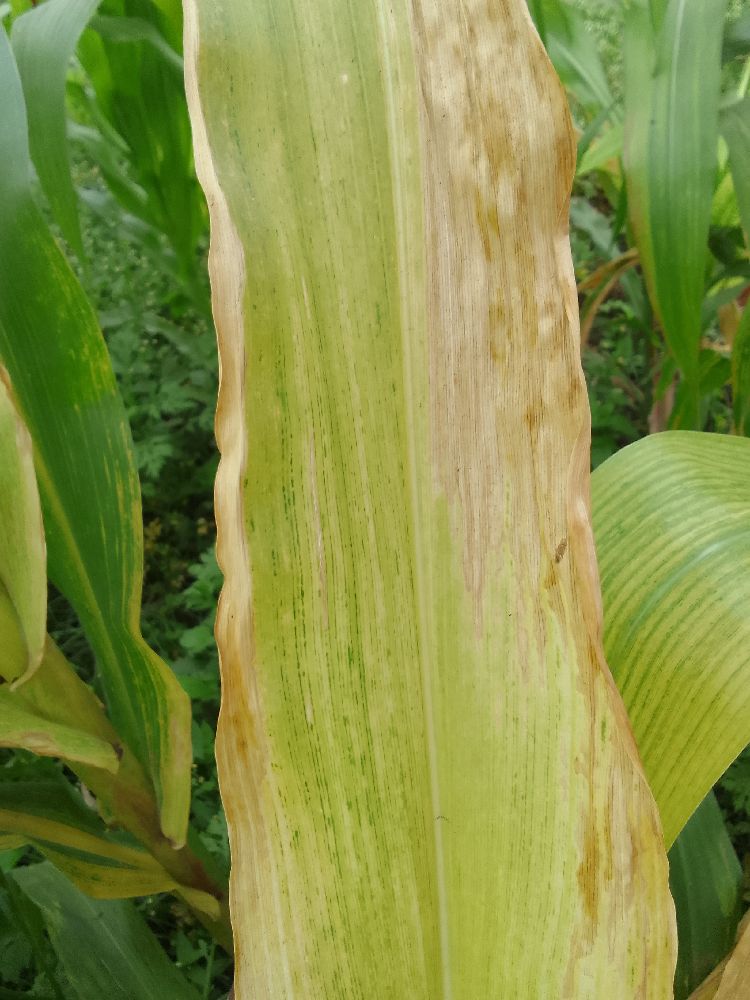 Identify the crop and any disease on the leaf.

maize, maize lethal necrosis
